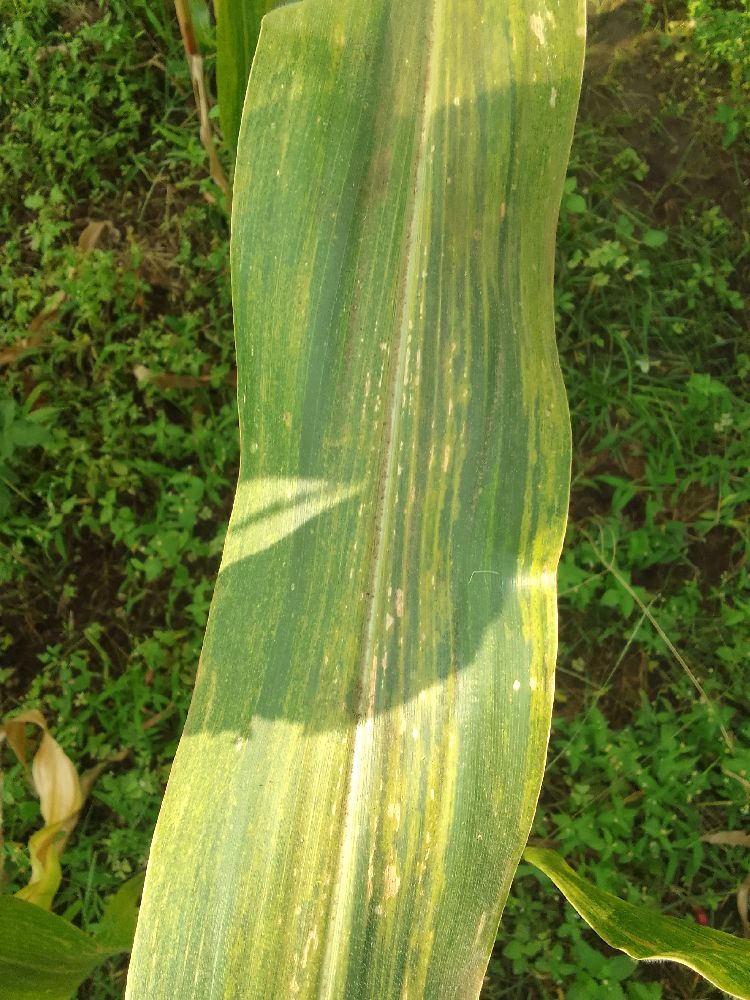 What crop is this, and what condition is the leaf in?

maize, maize lethal necrosis
